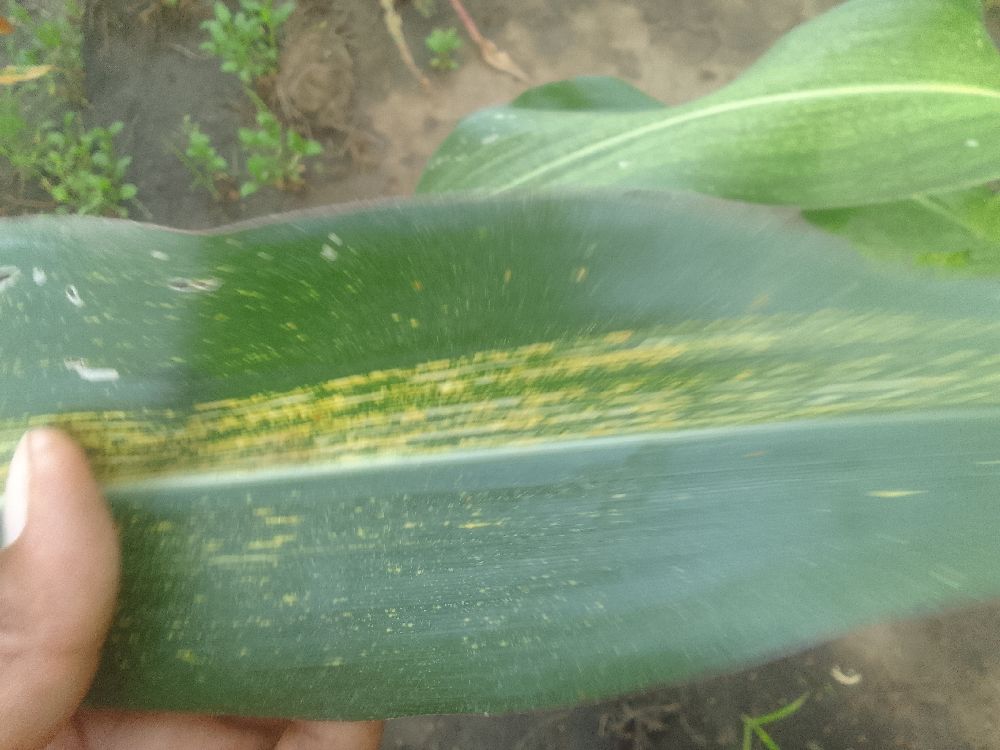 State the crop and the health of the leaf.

maize, maize streak virus
